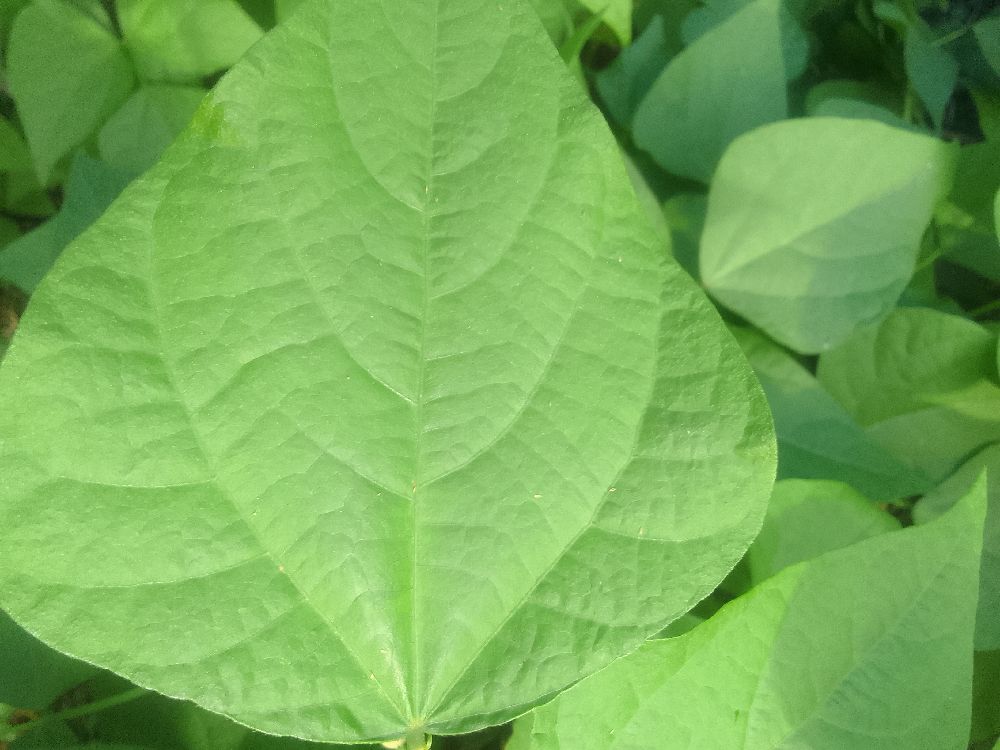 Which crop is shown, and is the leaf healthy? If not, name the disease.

common bean, healthy
